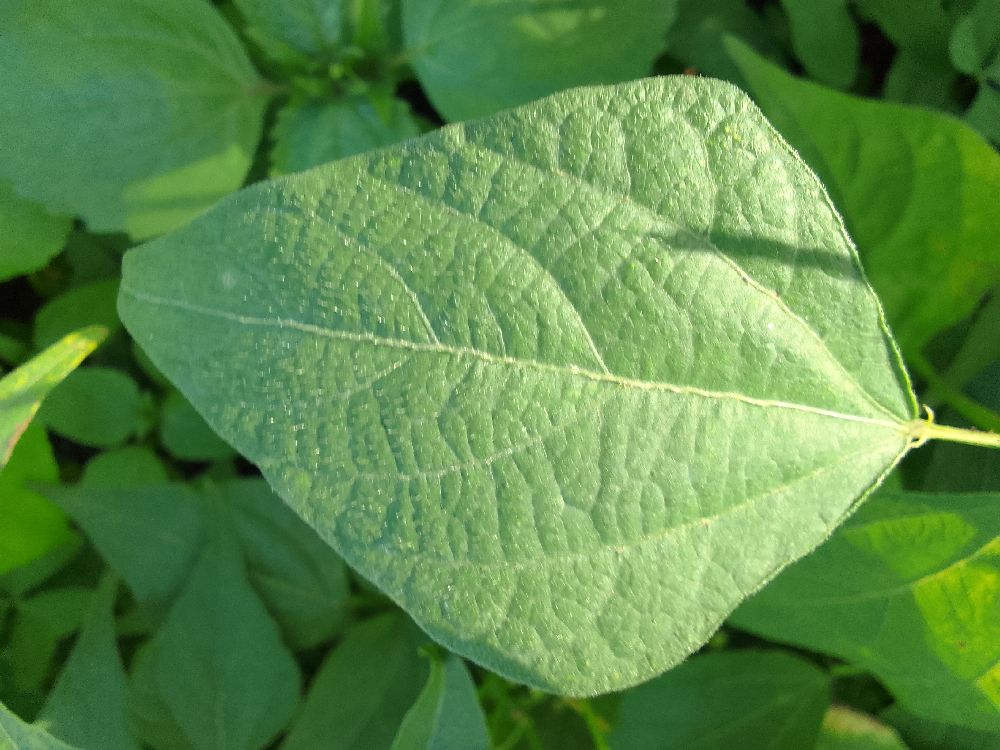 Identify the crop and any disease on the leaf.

common bean, healthy
